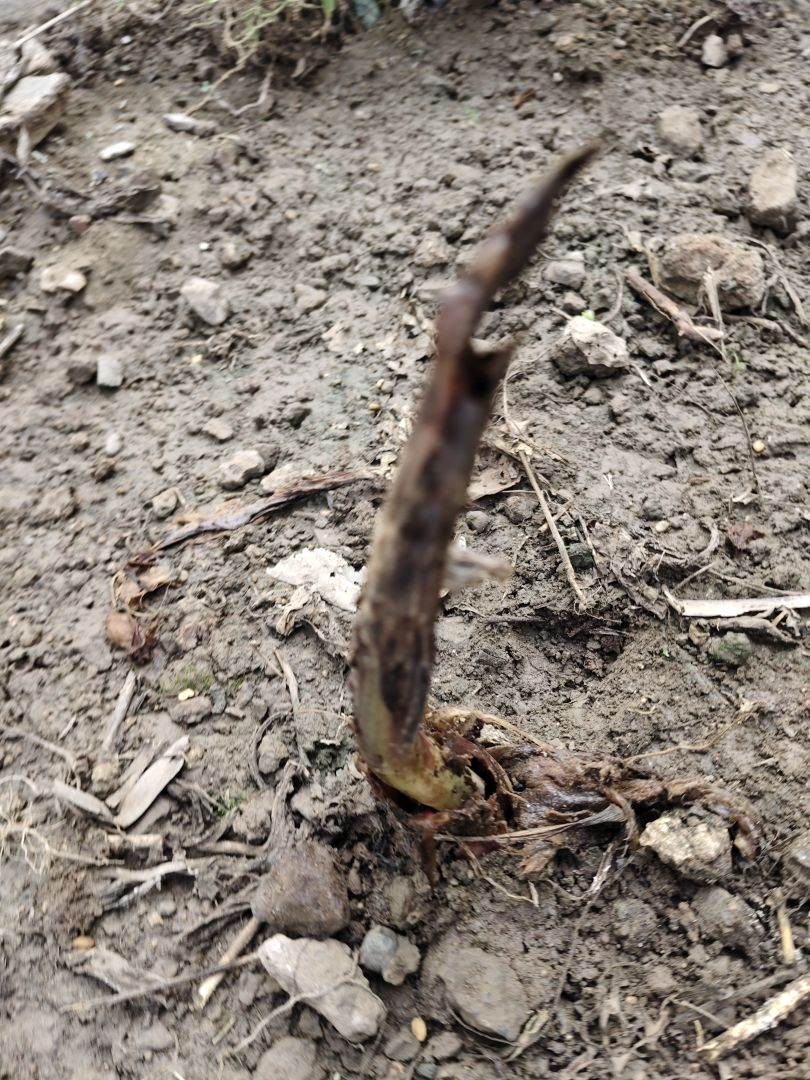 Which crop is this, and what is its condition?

taro, root rot
